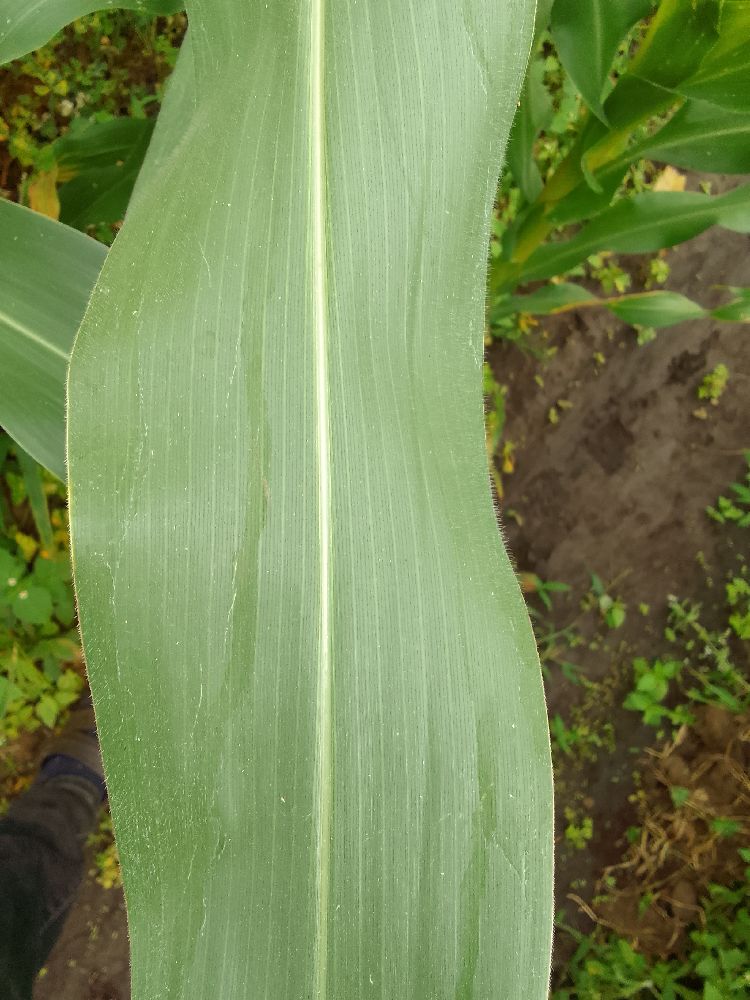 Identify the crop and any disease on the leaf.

maize, healthy
